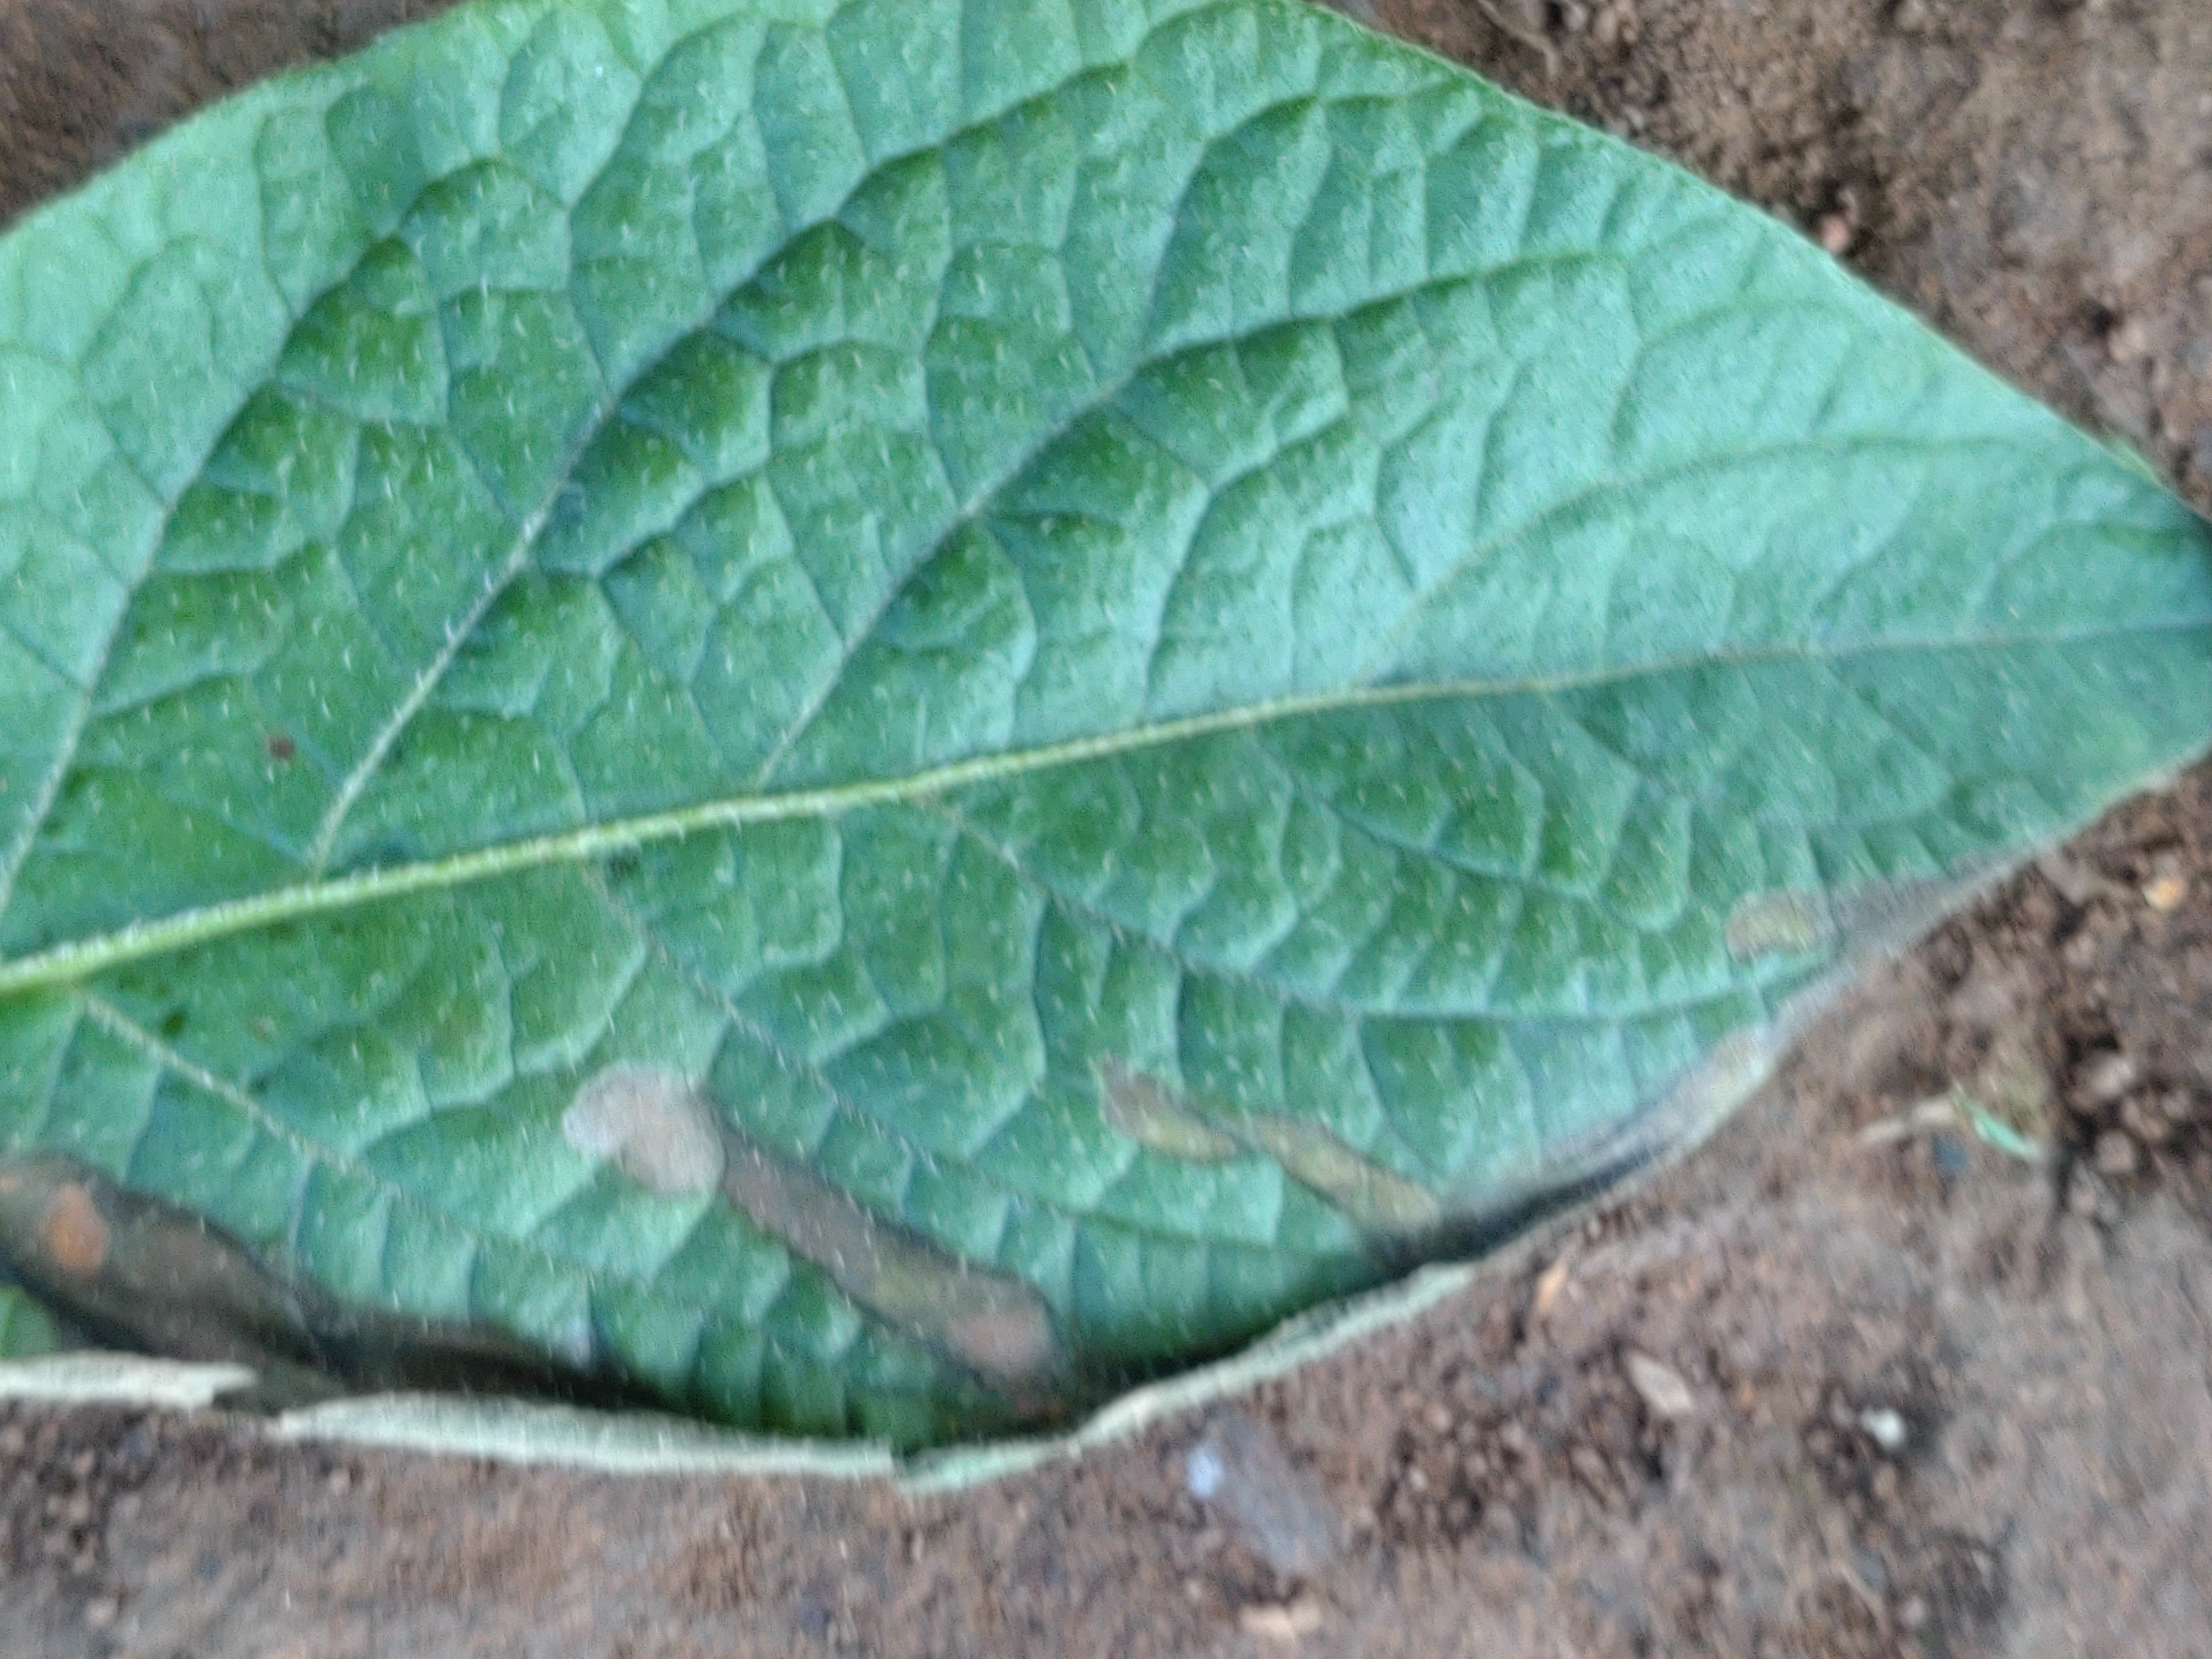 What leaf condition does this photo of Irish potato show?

early blight
